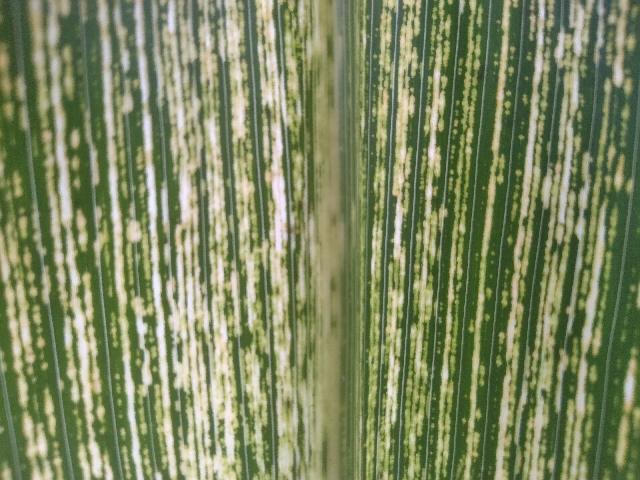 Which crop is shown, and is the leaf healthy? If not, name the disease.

maize, maize streak virus
